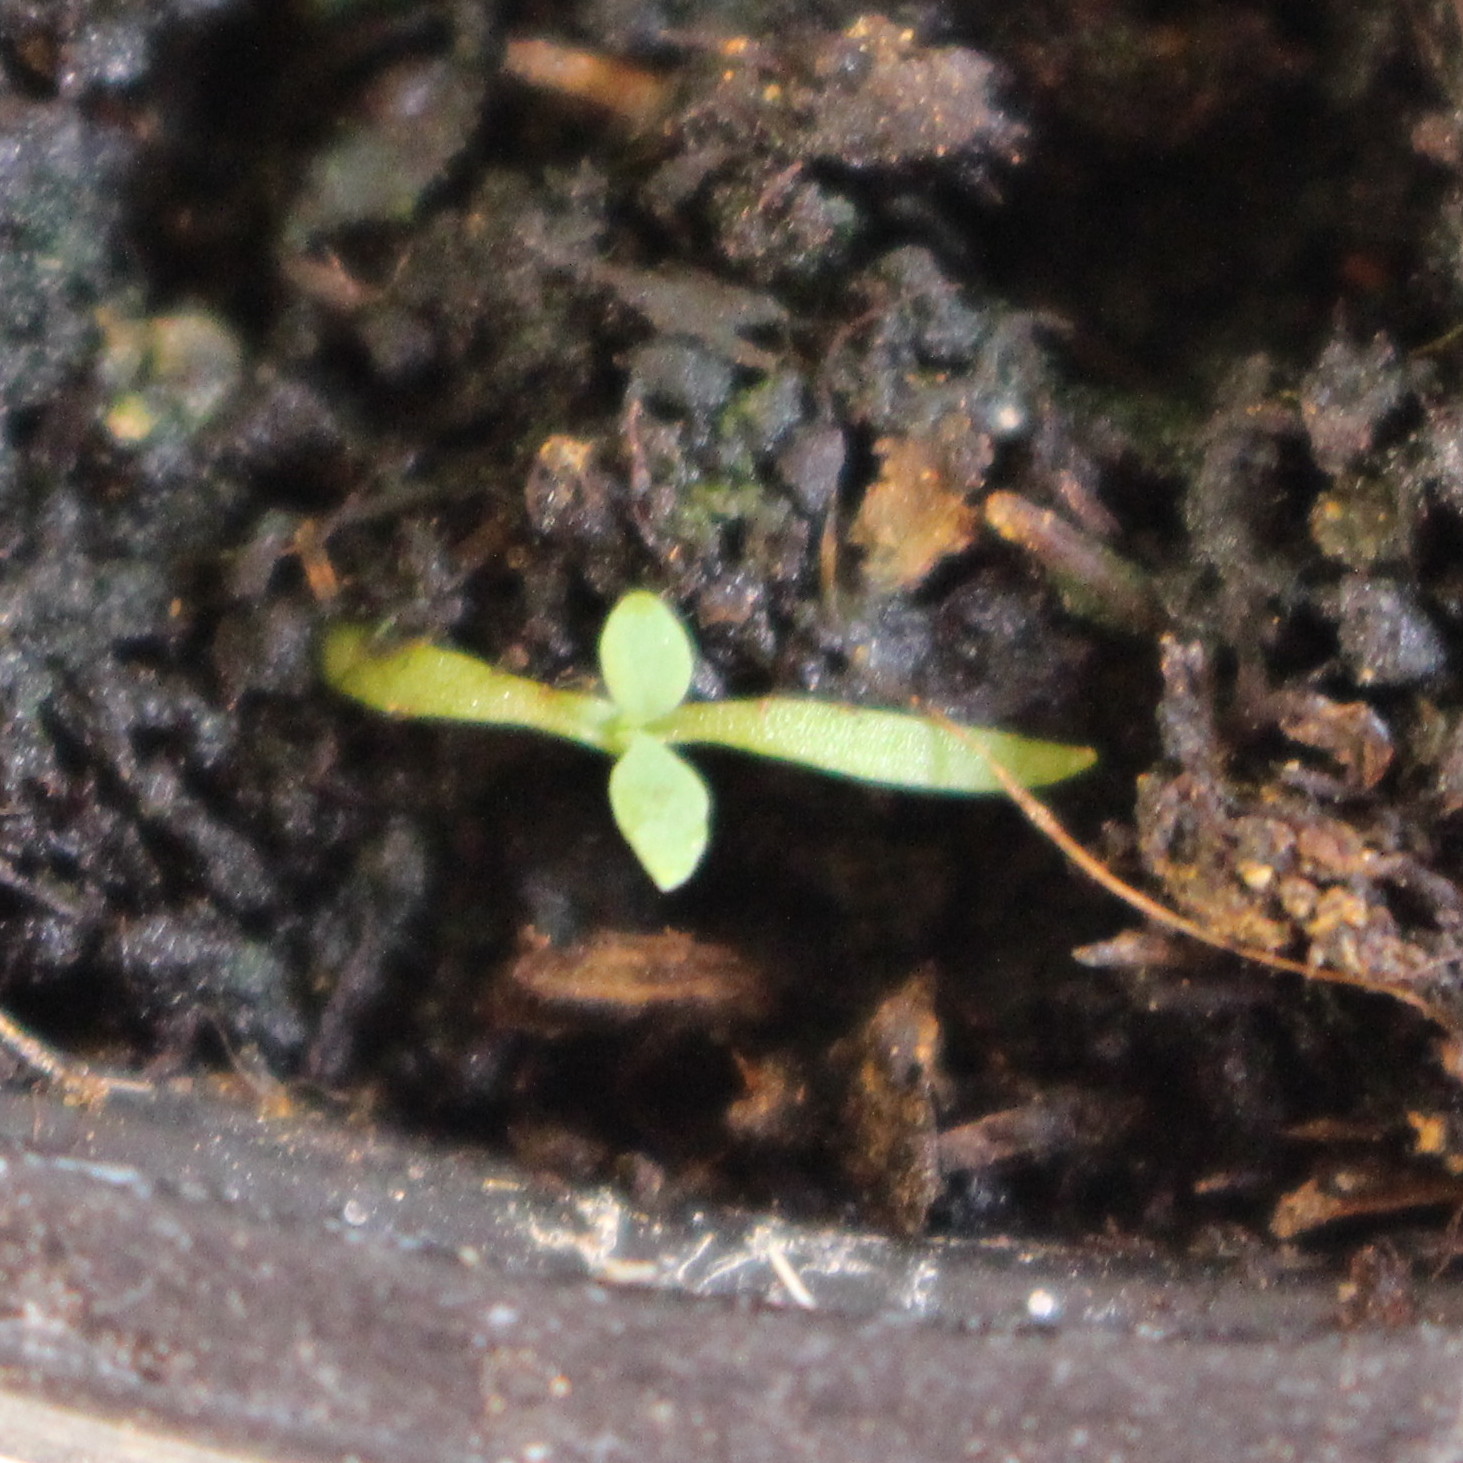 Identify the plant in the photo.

Papaver rhoeas
